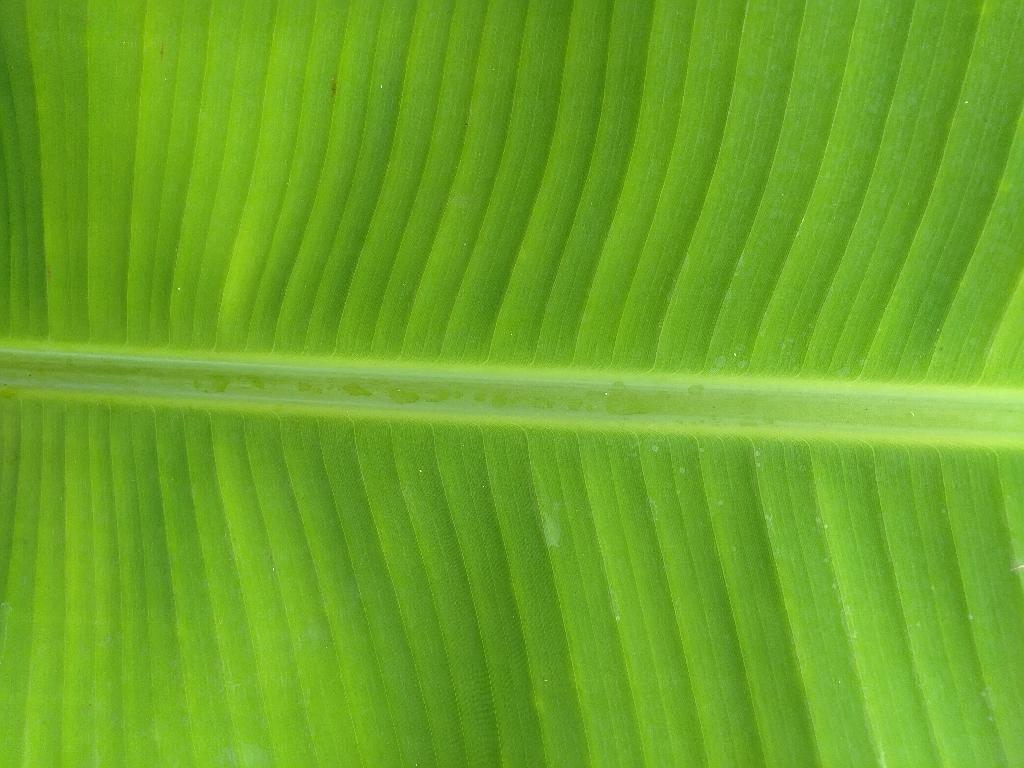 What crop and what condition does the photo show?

banana, healthy
